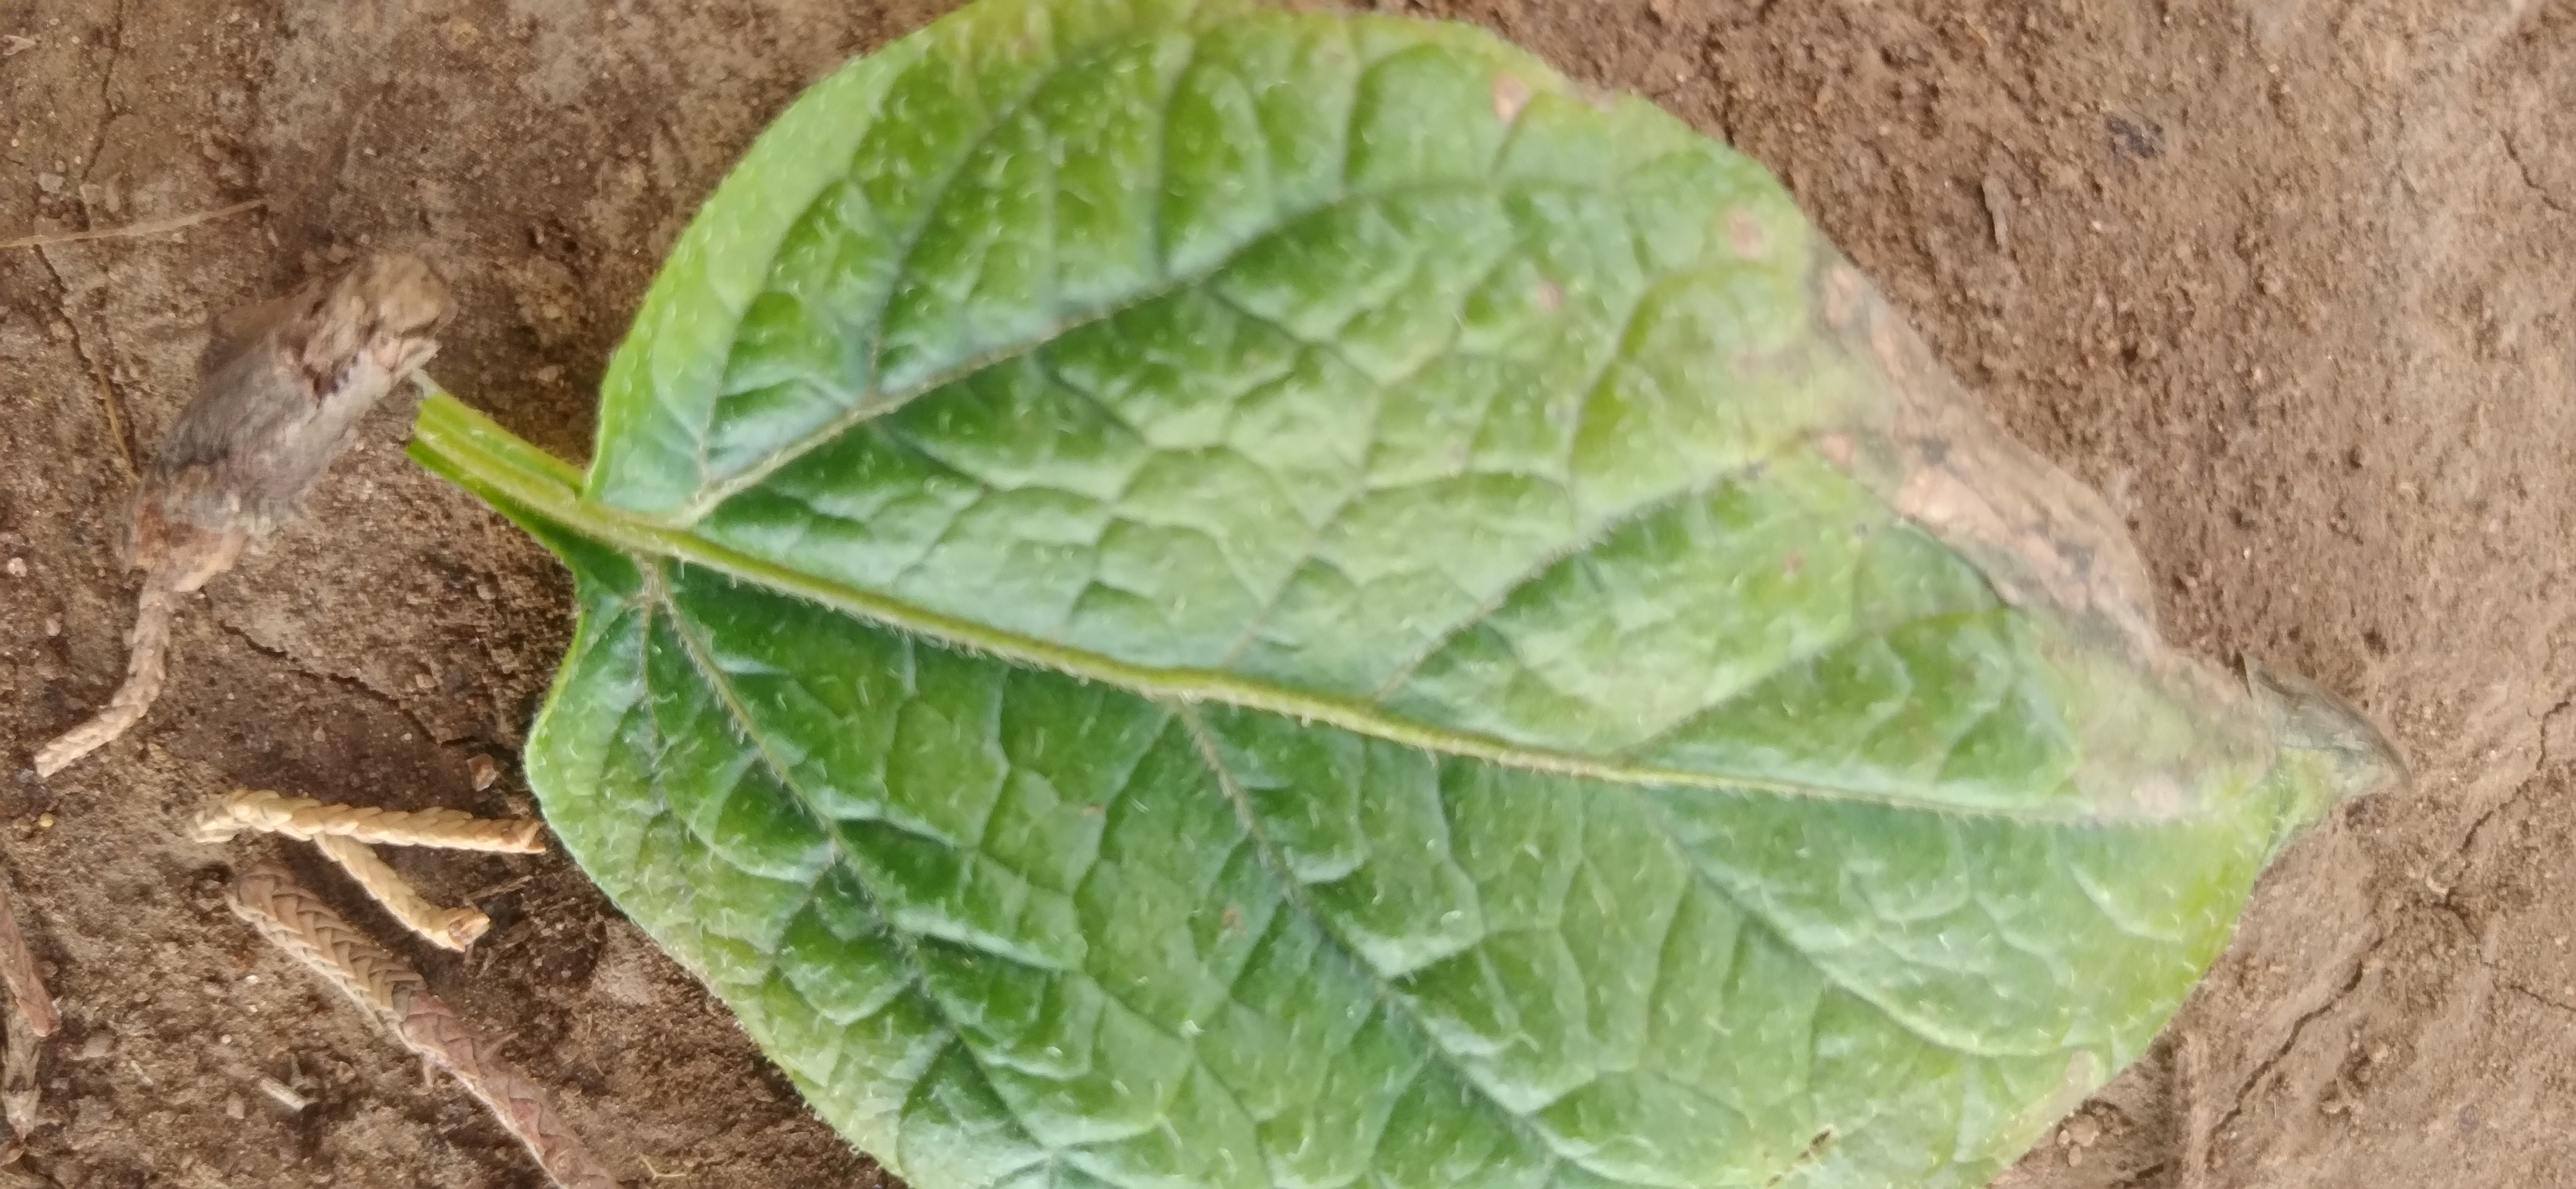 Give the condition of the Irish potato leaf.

early blight
